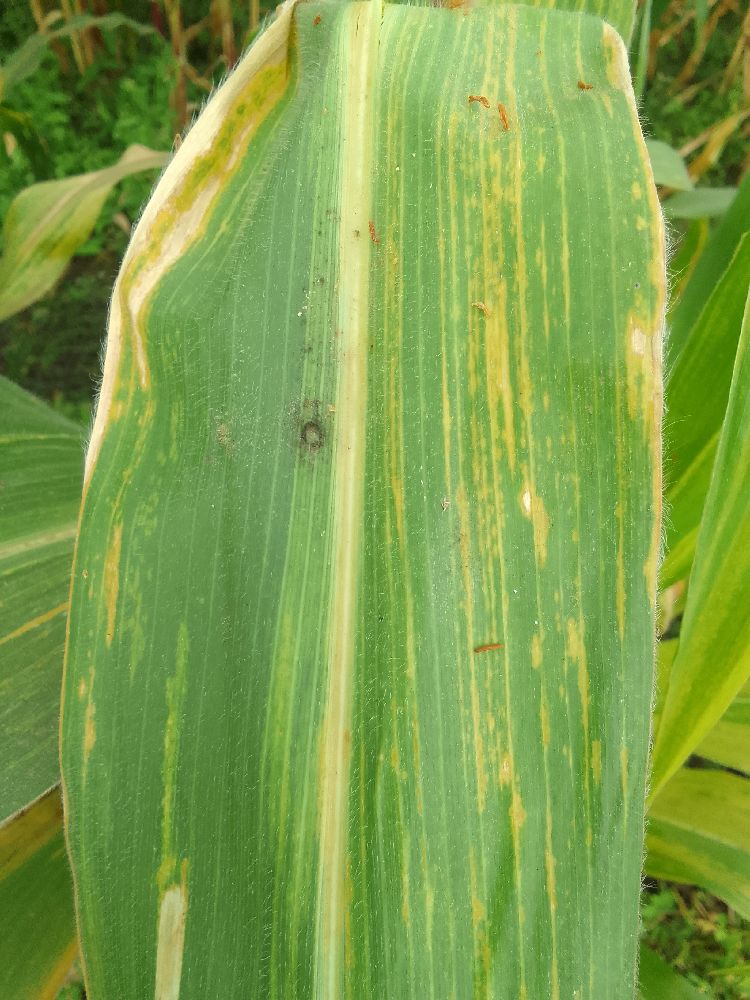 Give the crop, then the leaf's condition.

maize, maize lethal necrosis
